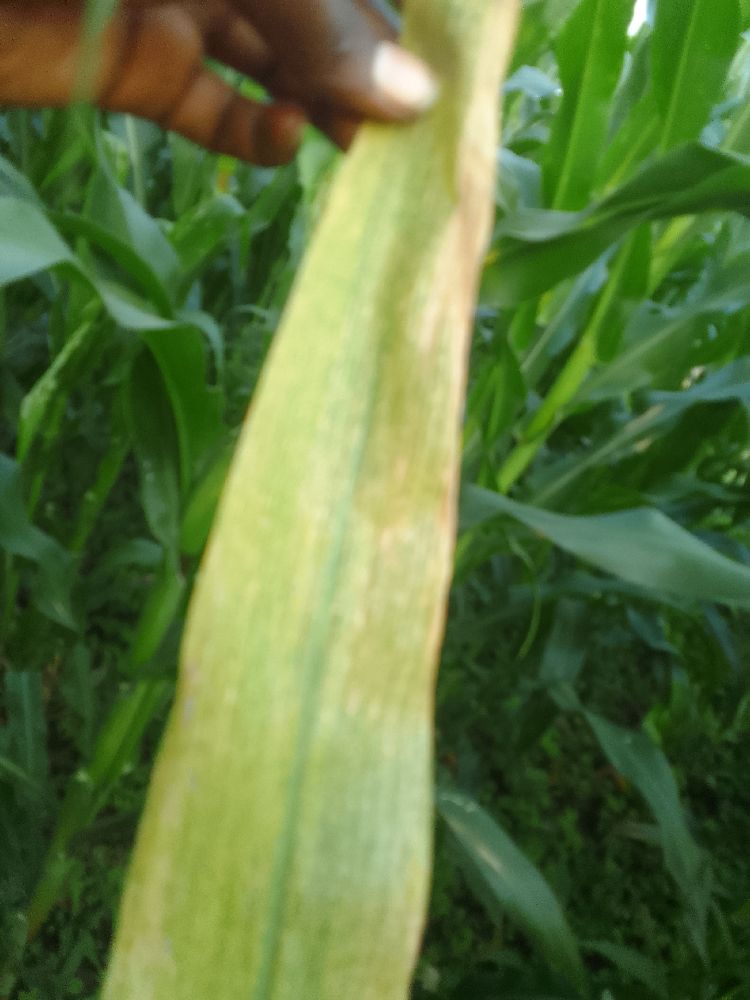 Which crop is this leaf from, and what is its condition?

maize, maize lethal necrosis
